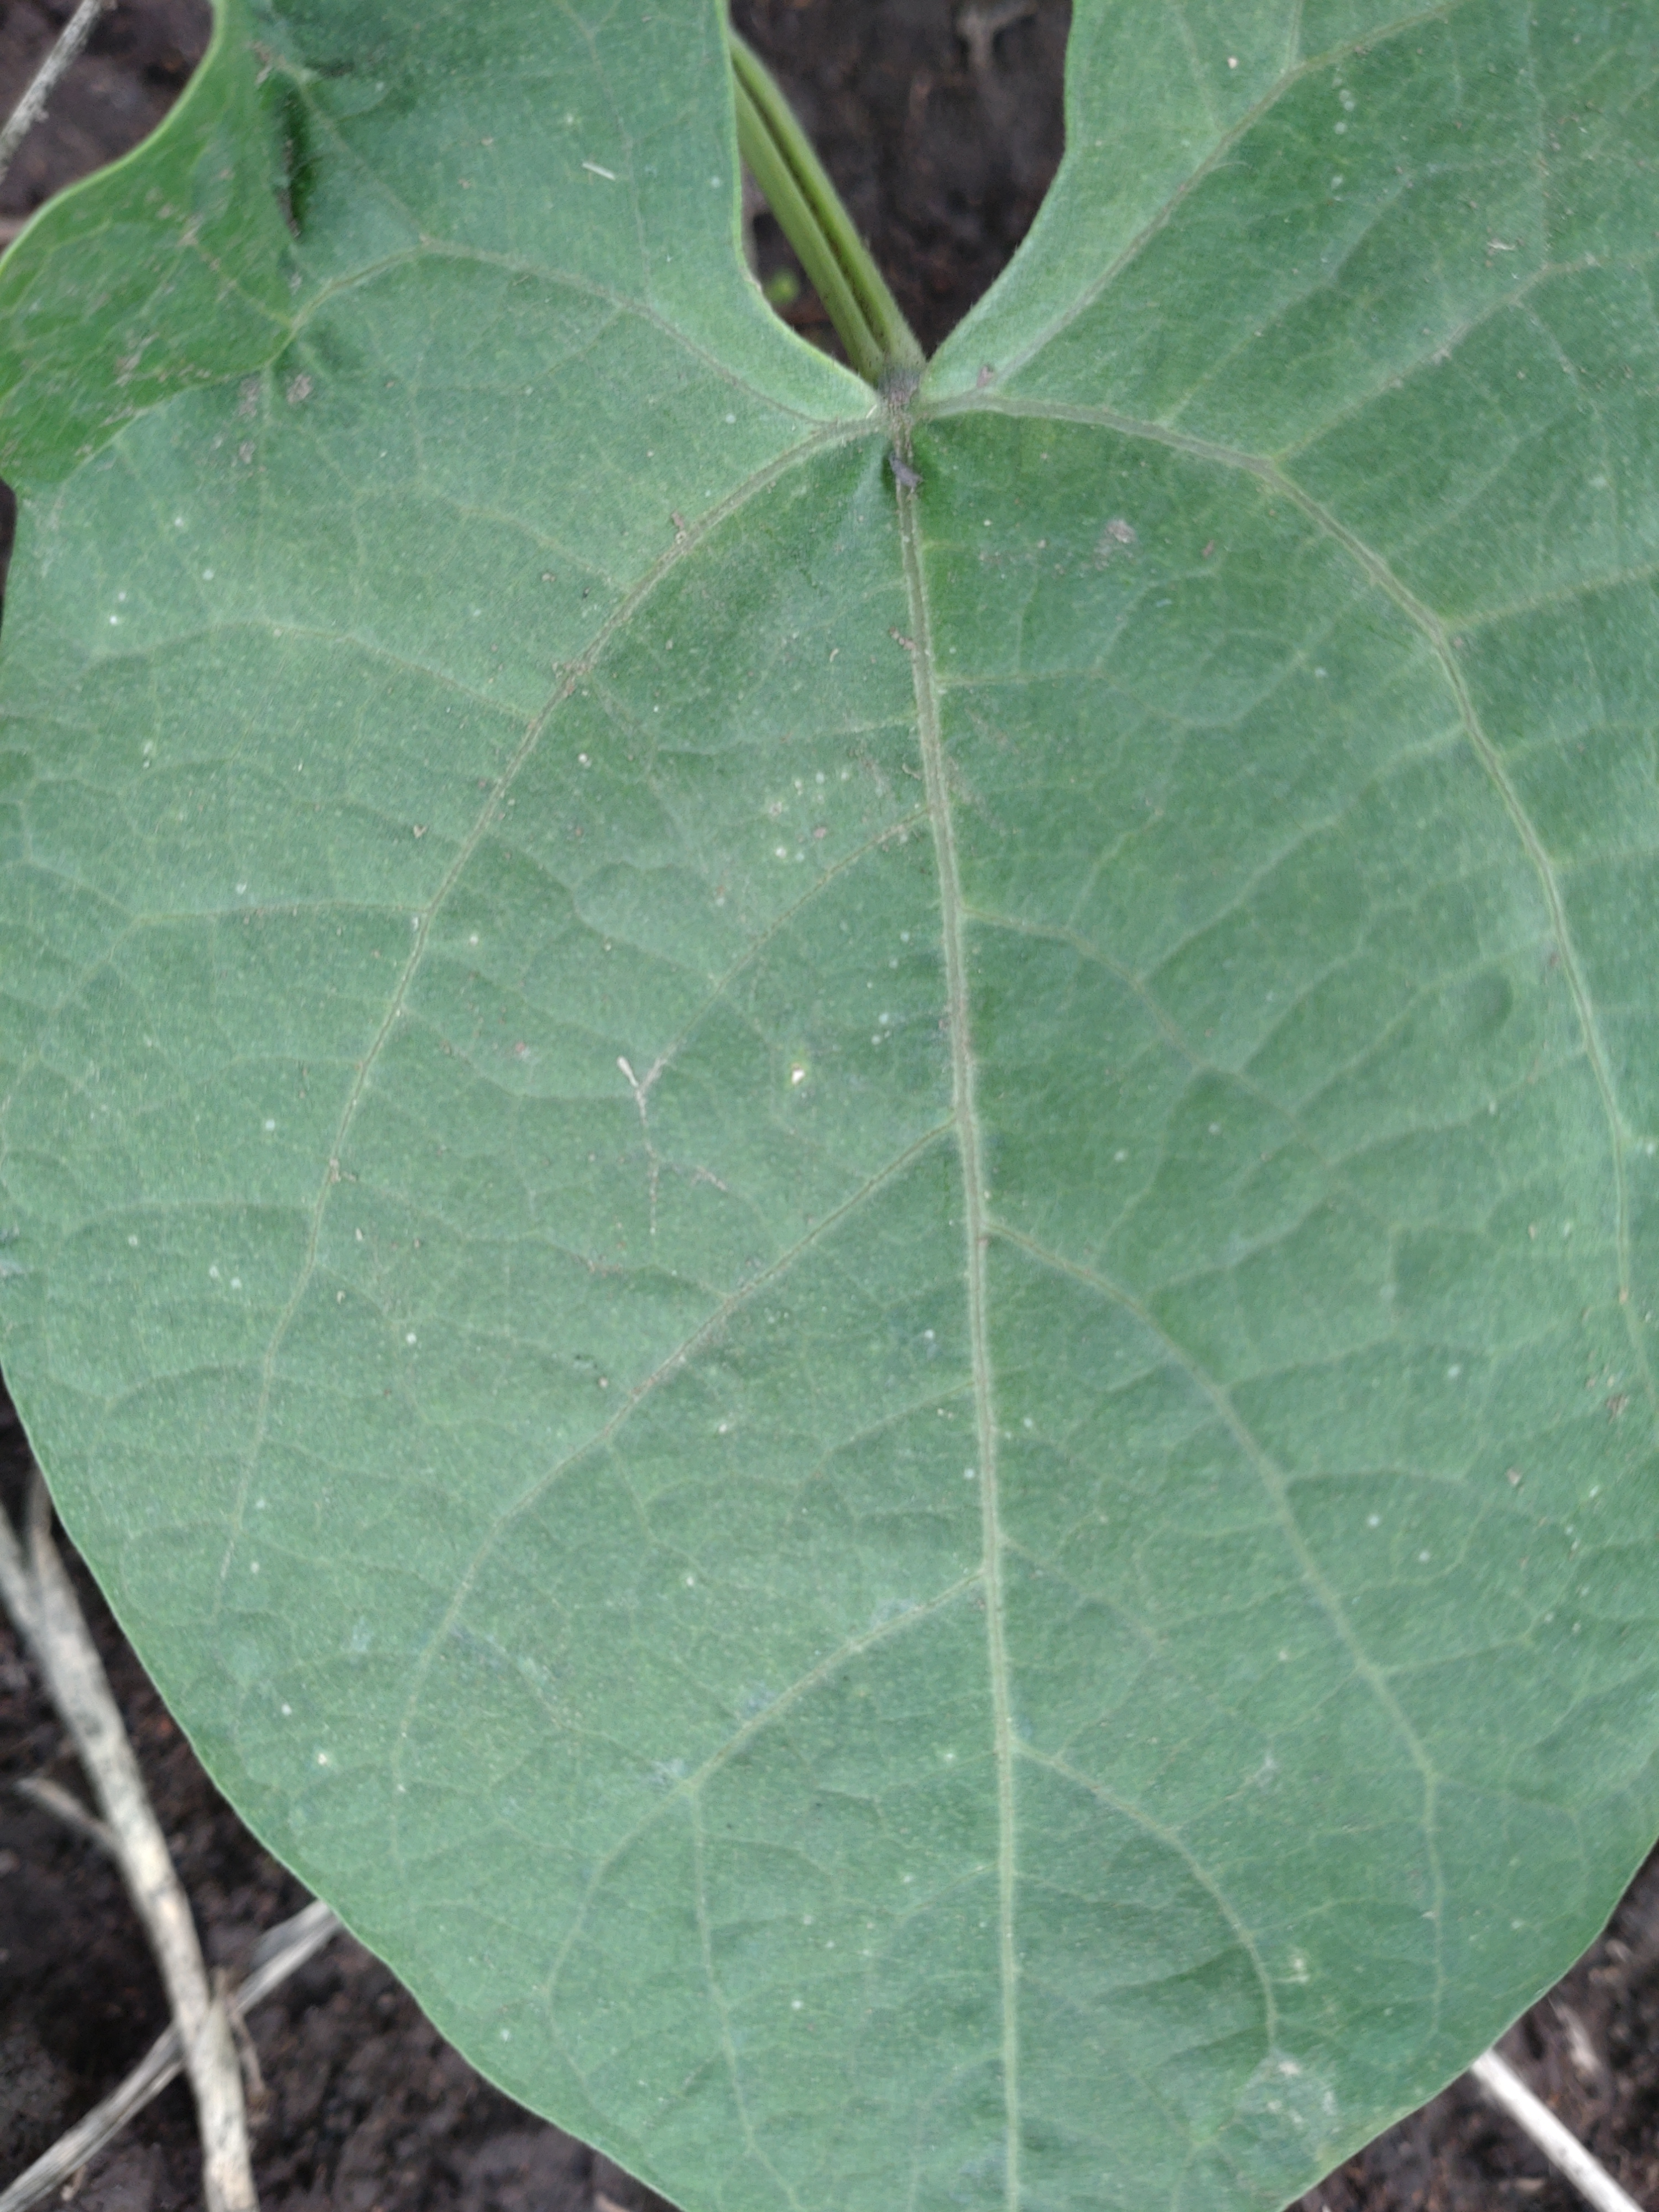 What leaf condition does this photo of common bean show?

healthy
